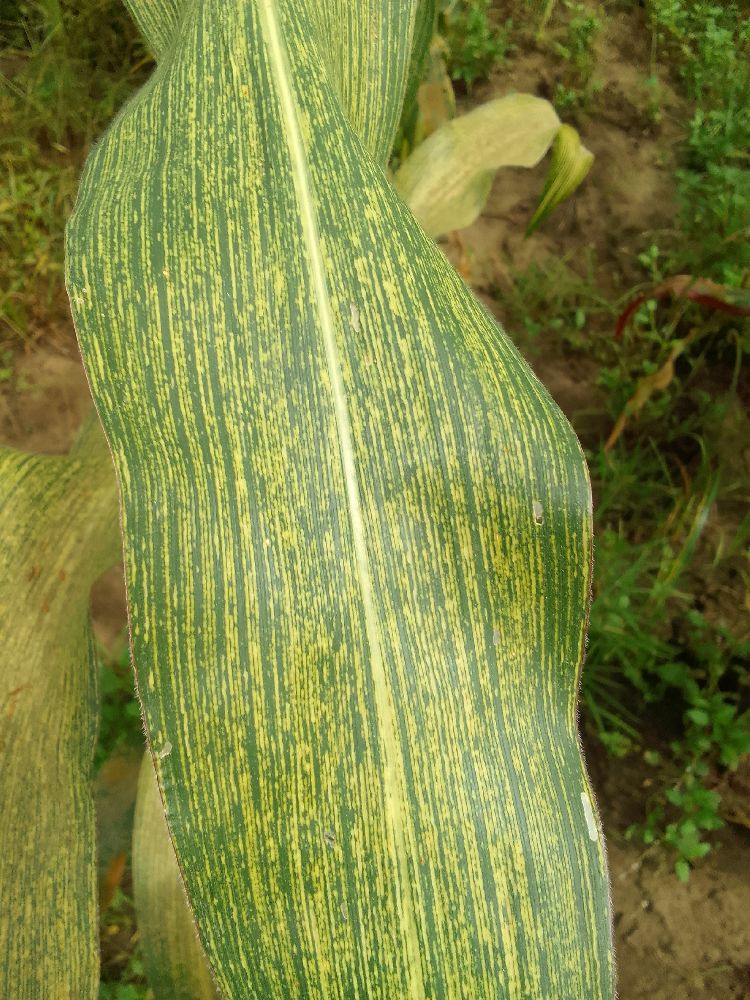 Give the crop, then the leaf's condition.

maize, maize streak virus
